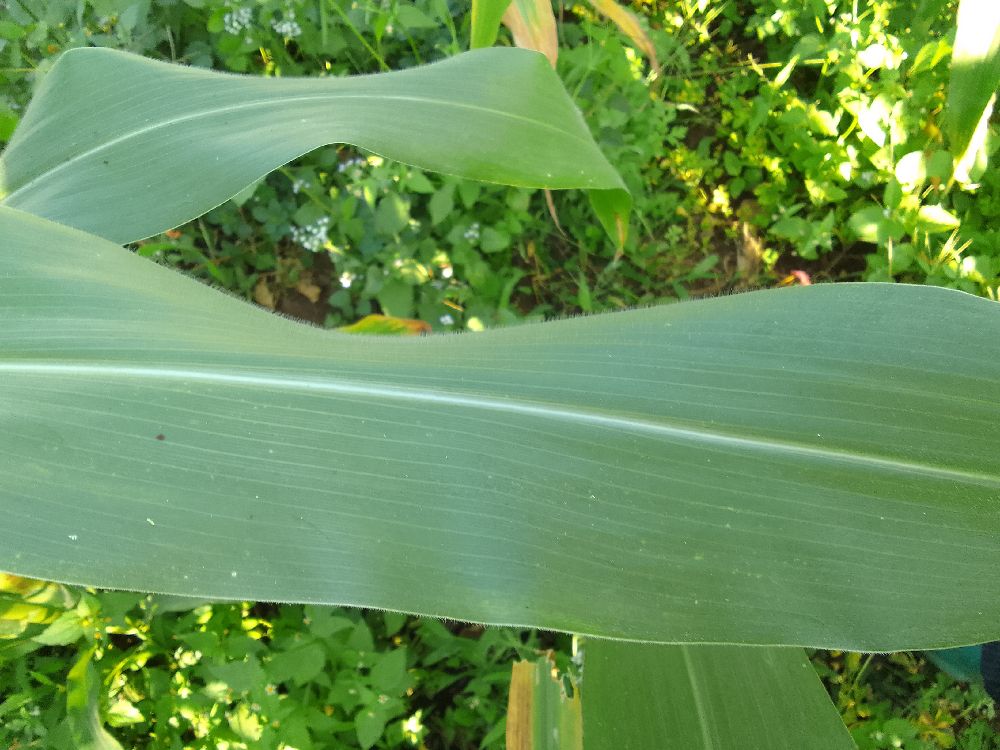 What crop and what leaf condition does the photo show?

maize, healthy
